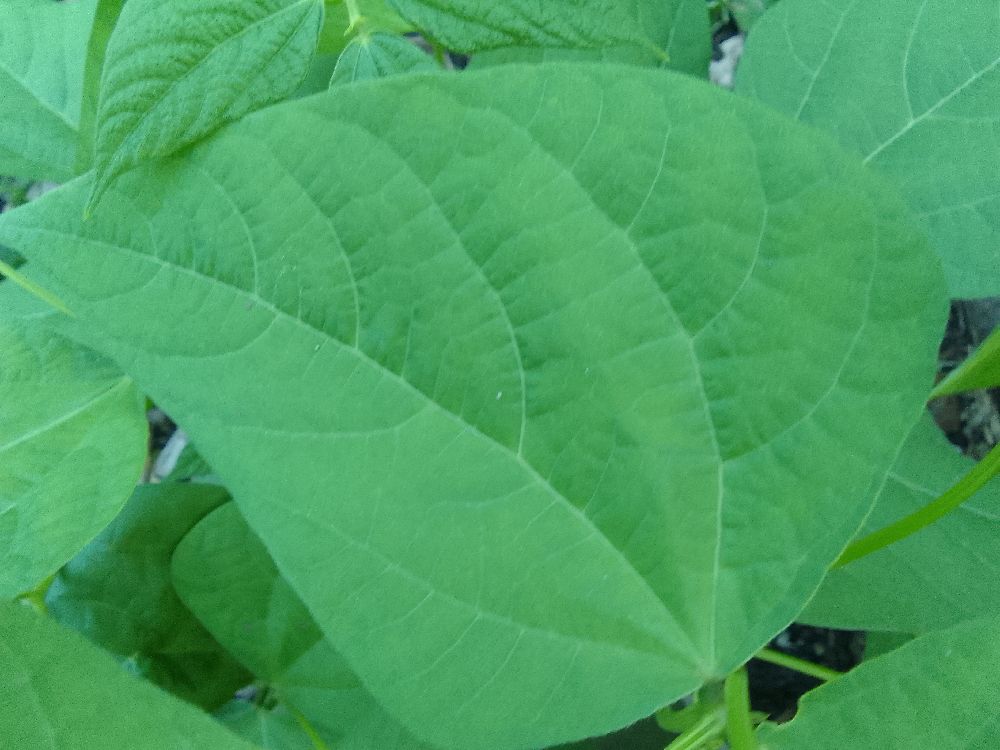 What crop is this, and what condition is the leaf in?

common bean, healthy
